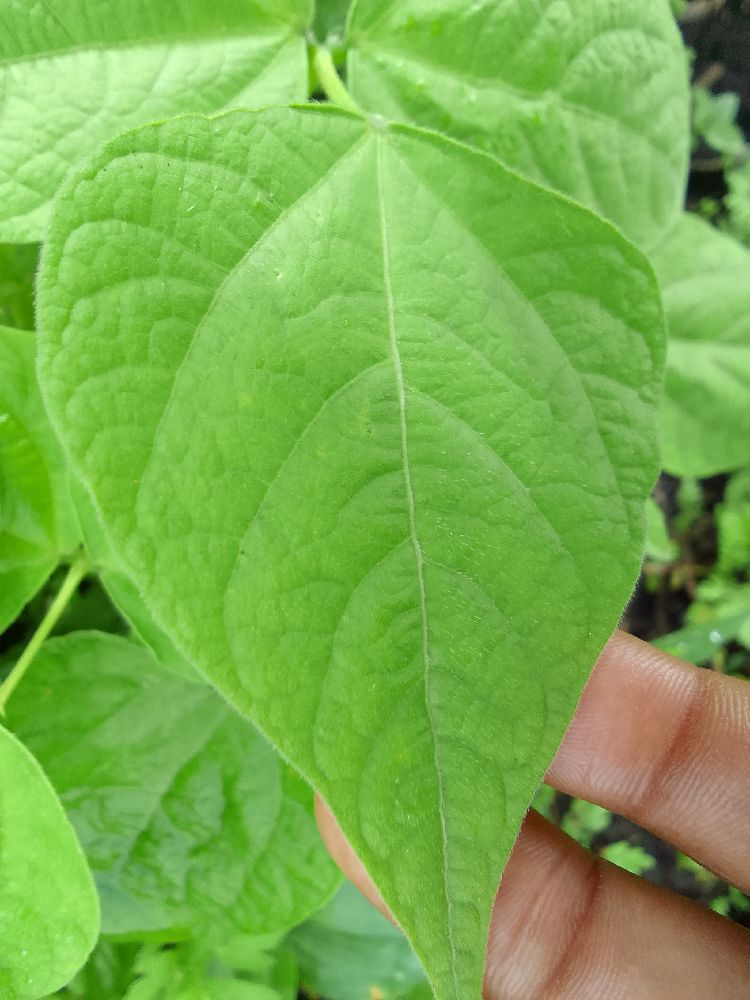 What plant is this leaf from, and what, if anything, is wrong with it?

common bean, healthy
